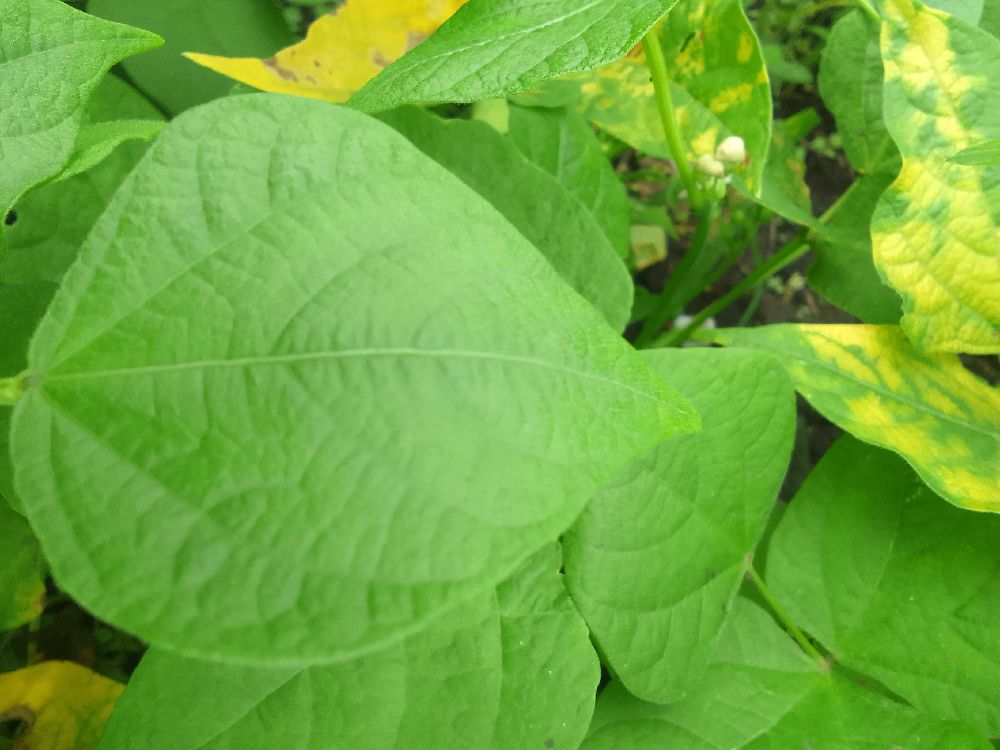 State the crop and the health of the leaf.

common bean, healthy
